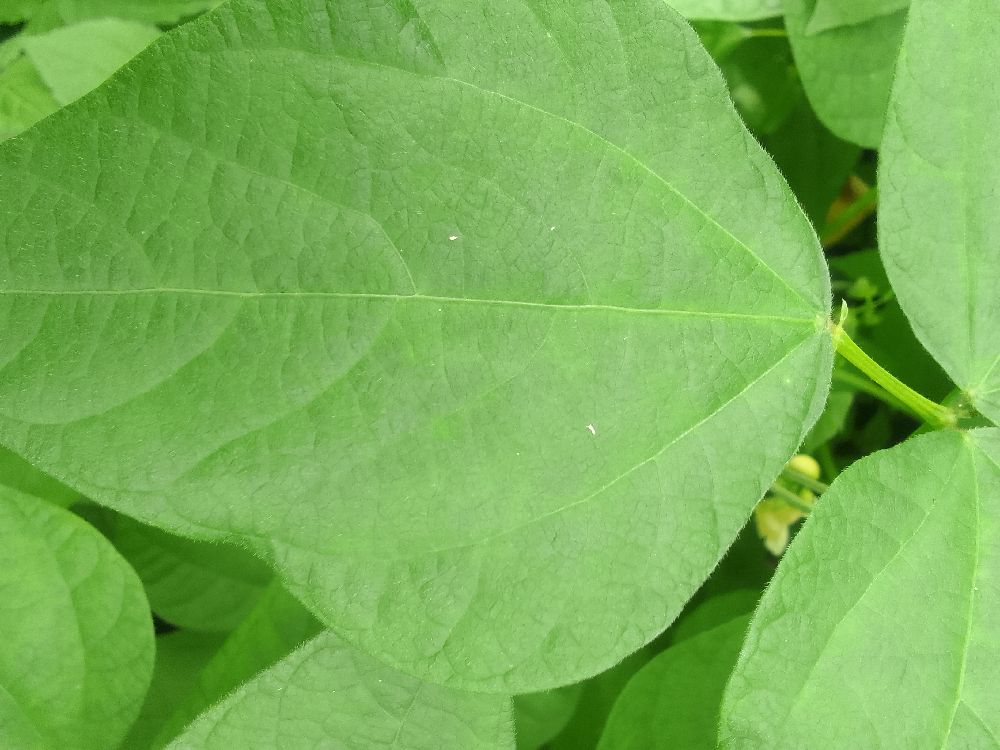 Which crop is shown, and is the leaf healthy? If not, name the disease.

common bean, healthy
